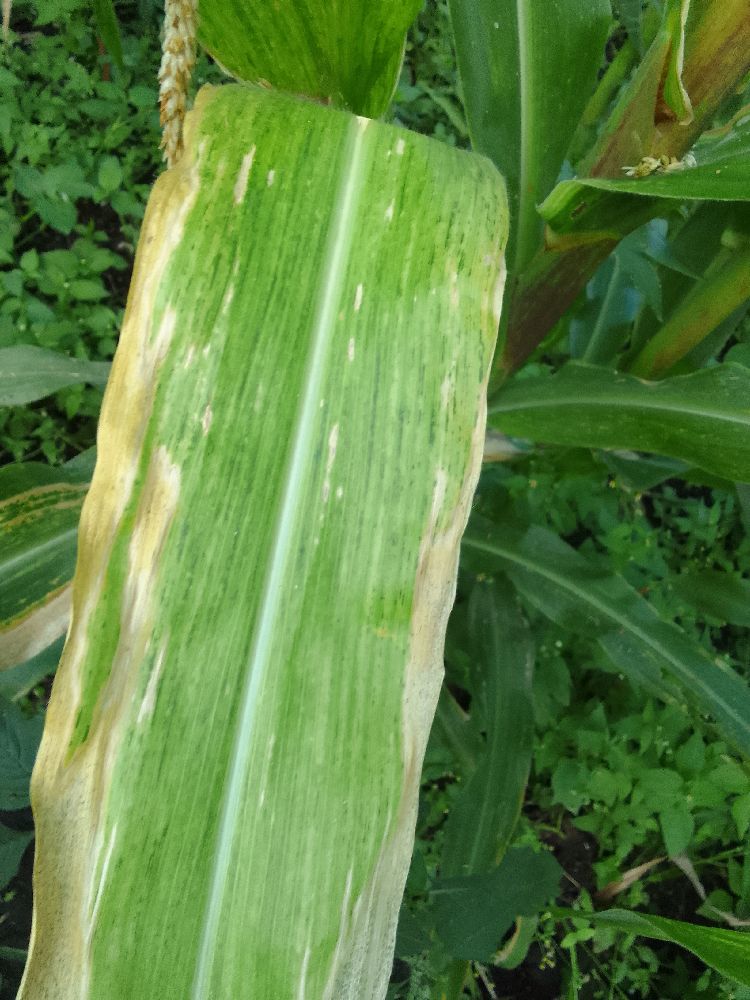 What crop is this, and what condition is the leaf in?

maize, maize lethal necrosis
